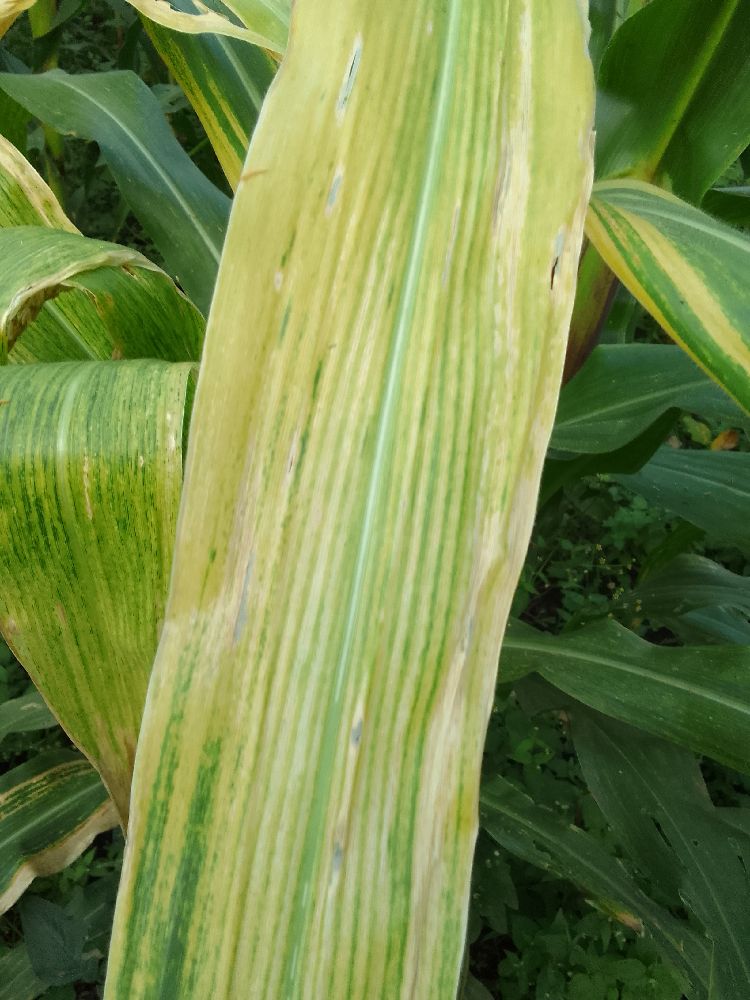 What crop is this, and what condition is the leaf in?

maize, maize lethal necrosis
